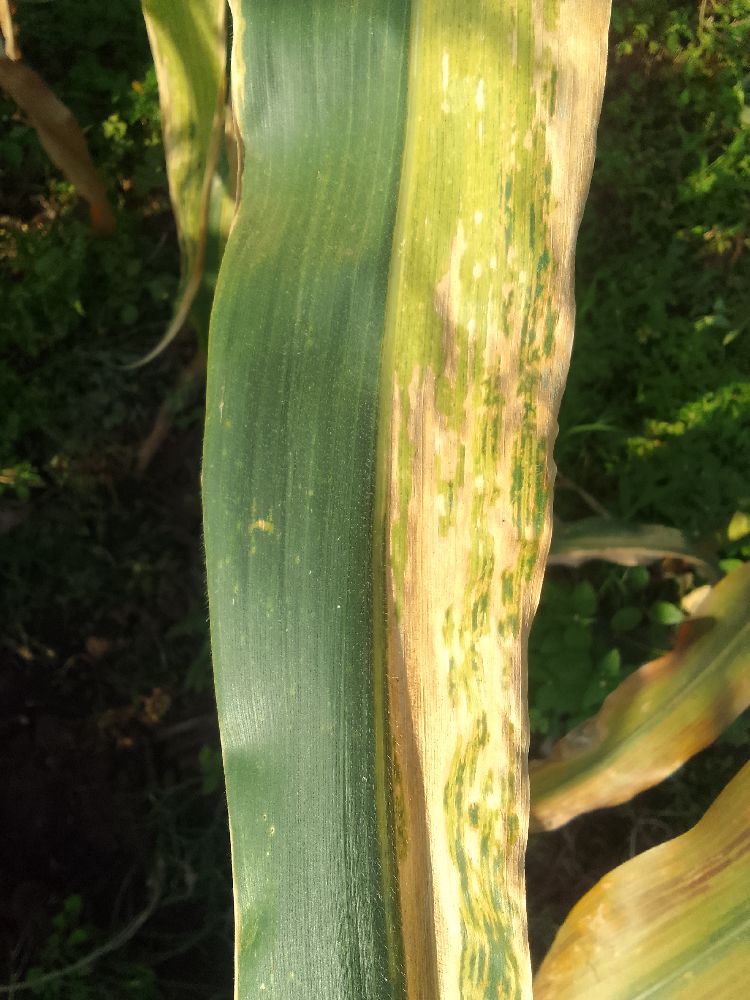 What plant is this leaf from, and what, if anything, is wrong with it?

maize, maize lethal necrosis
